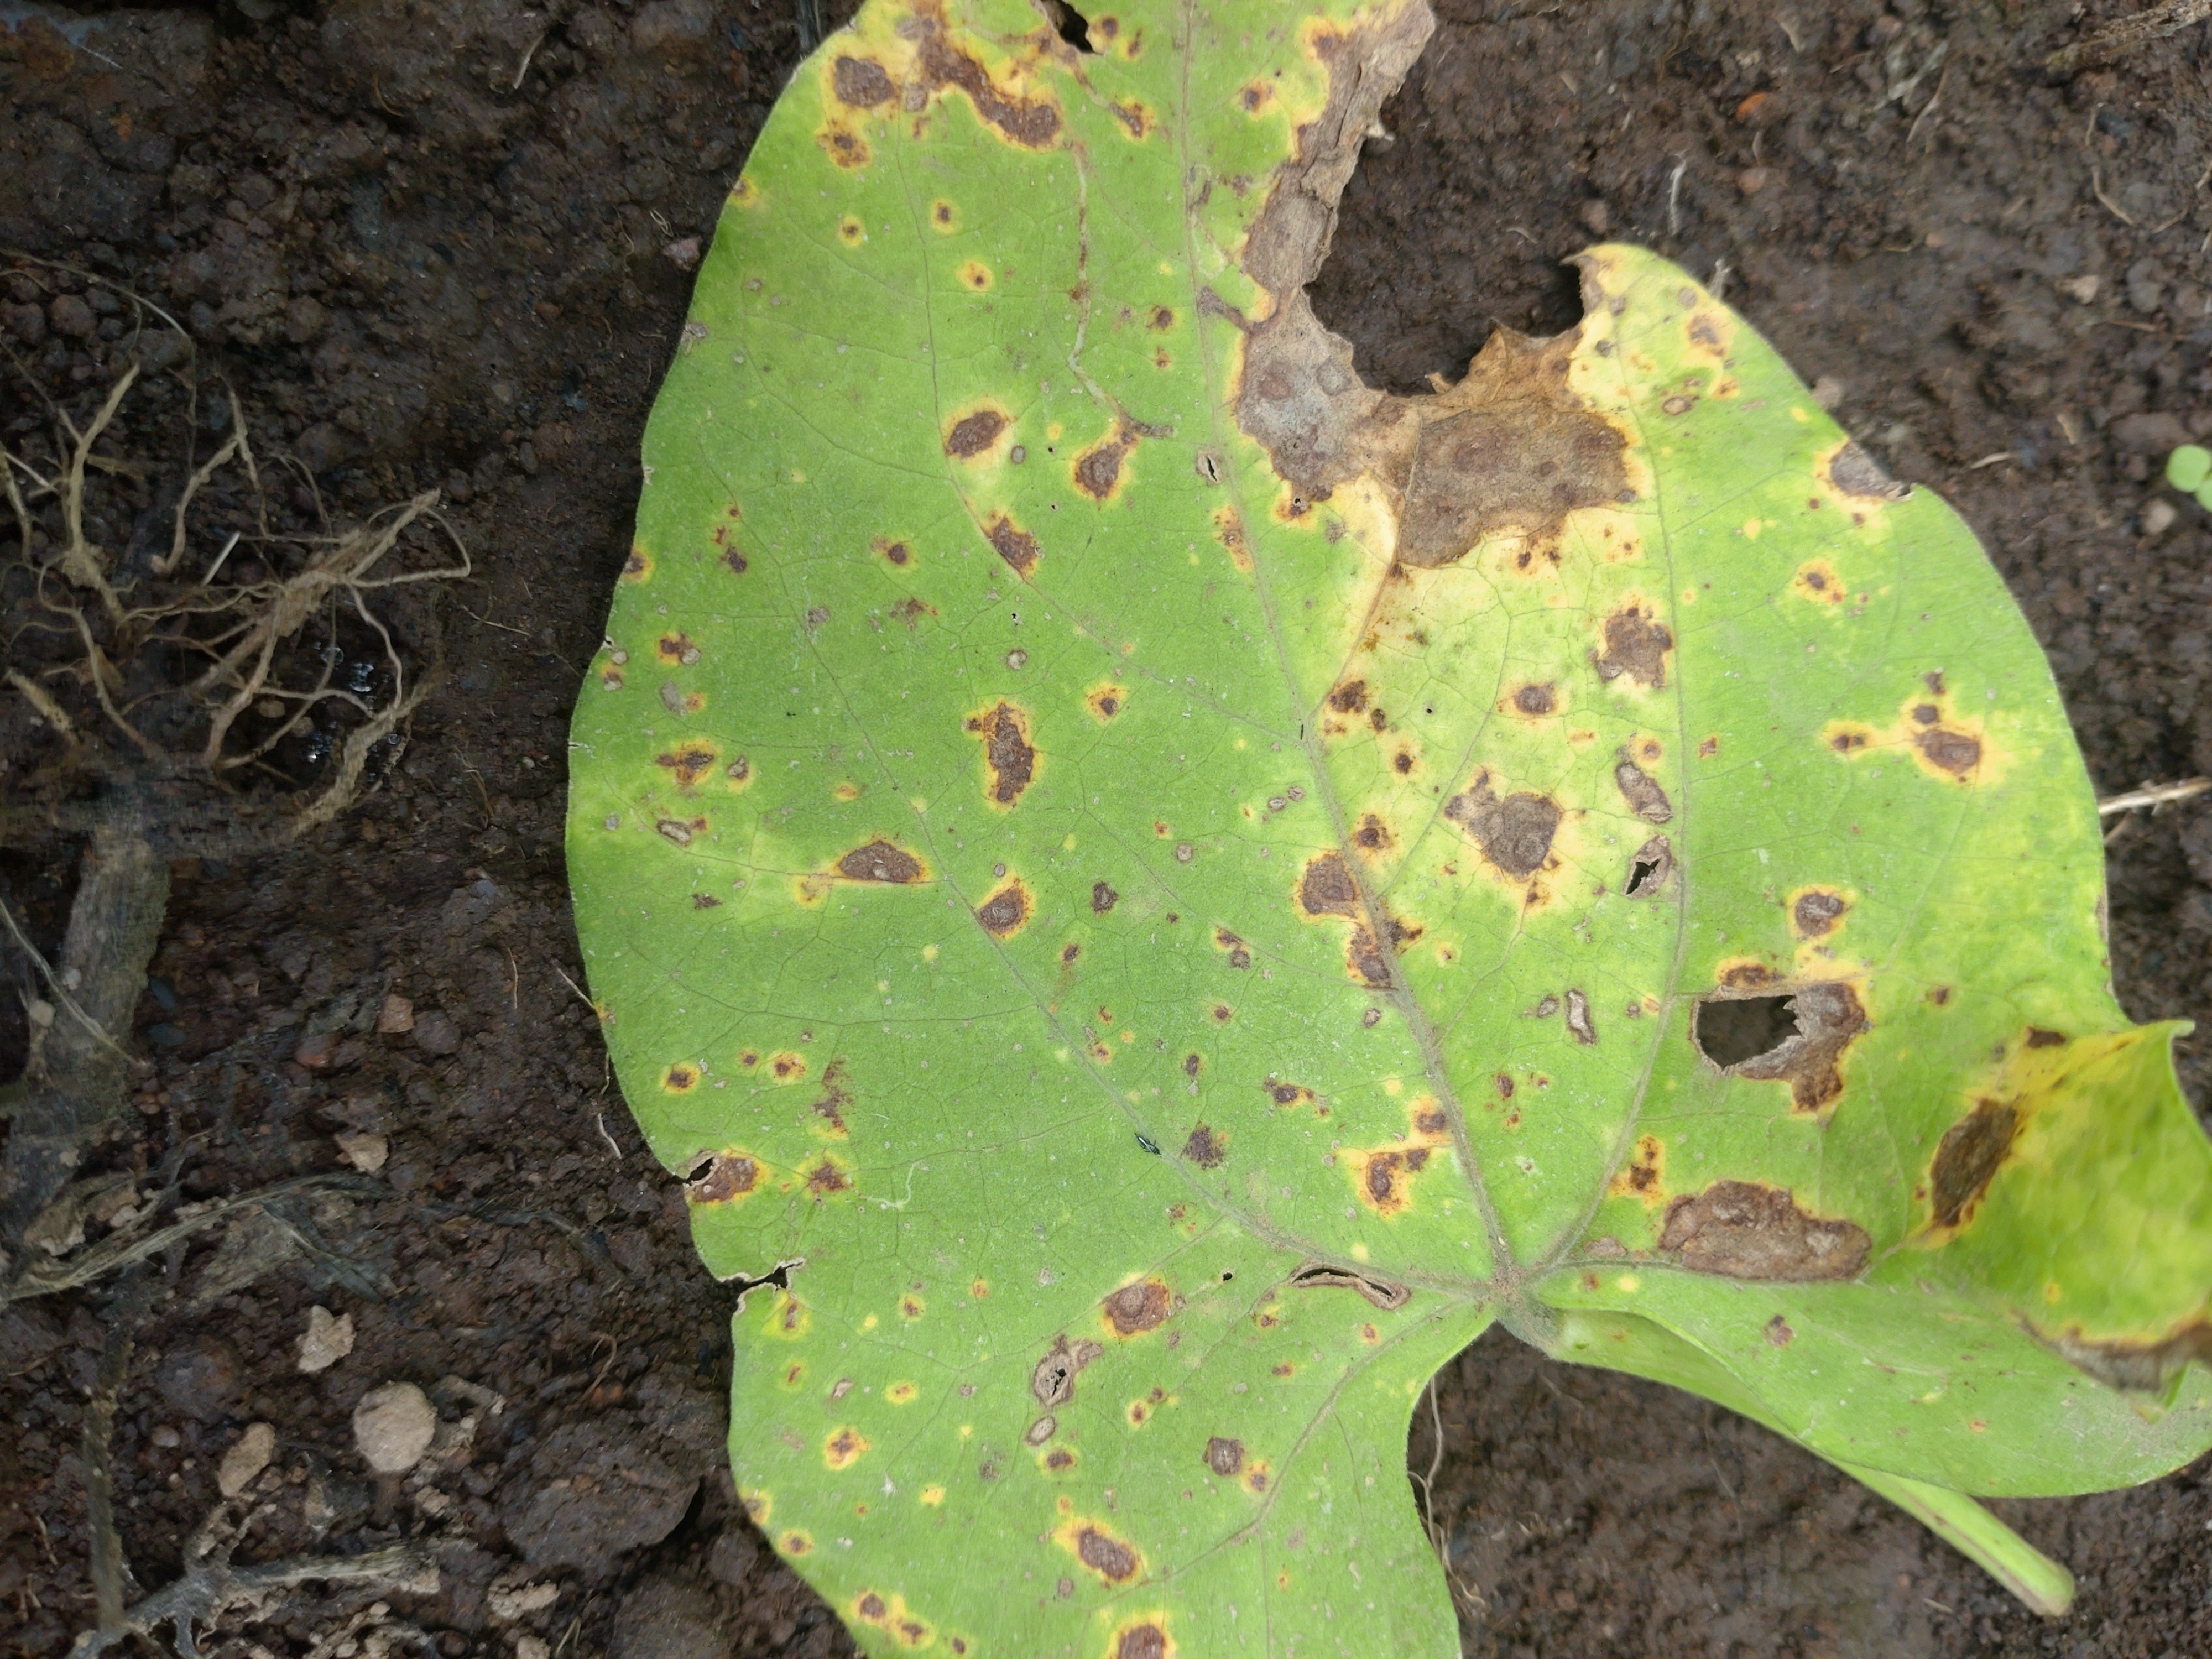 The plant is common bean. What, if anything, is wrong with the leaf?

rust
